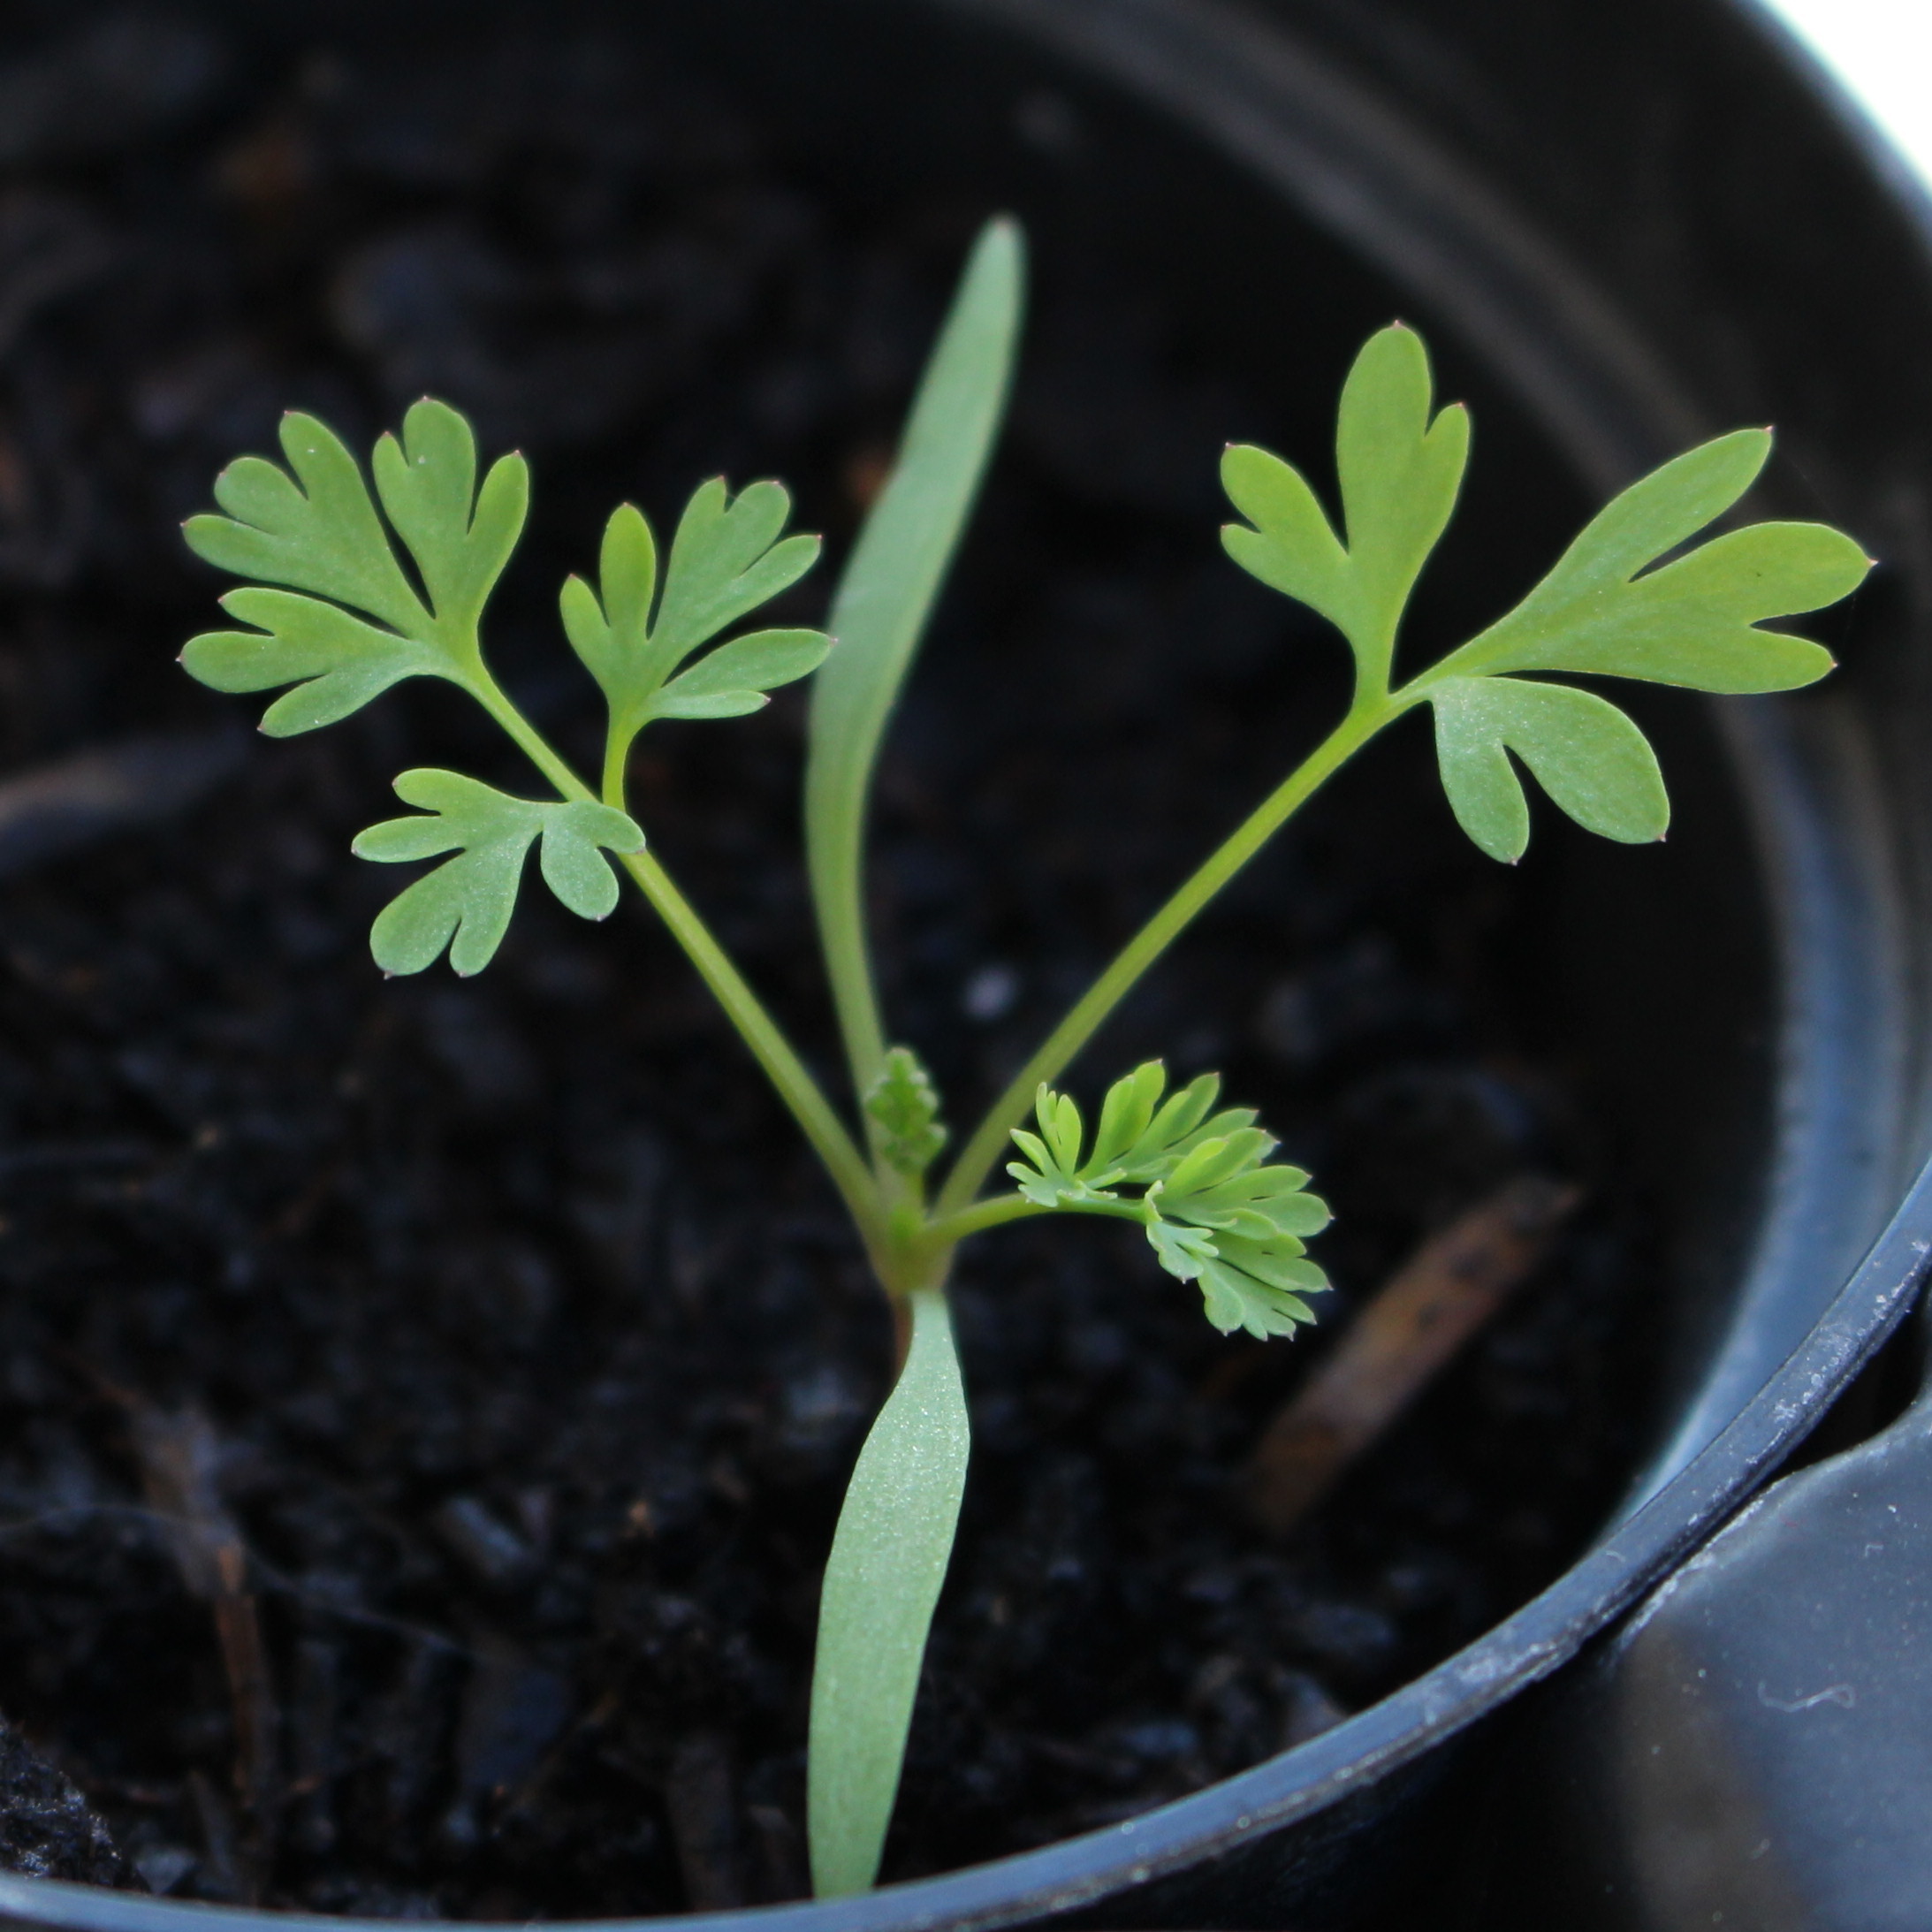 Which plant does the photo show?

Fumaria officinalis
